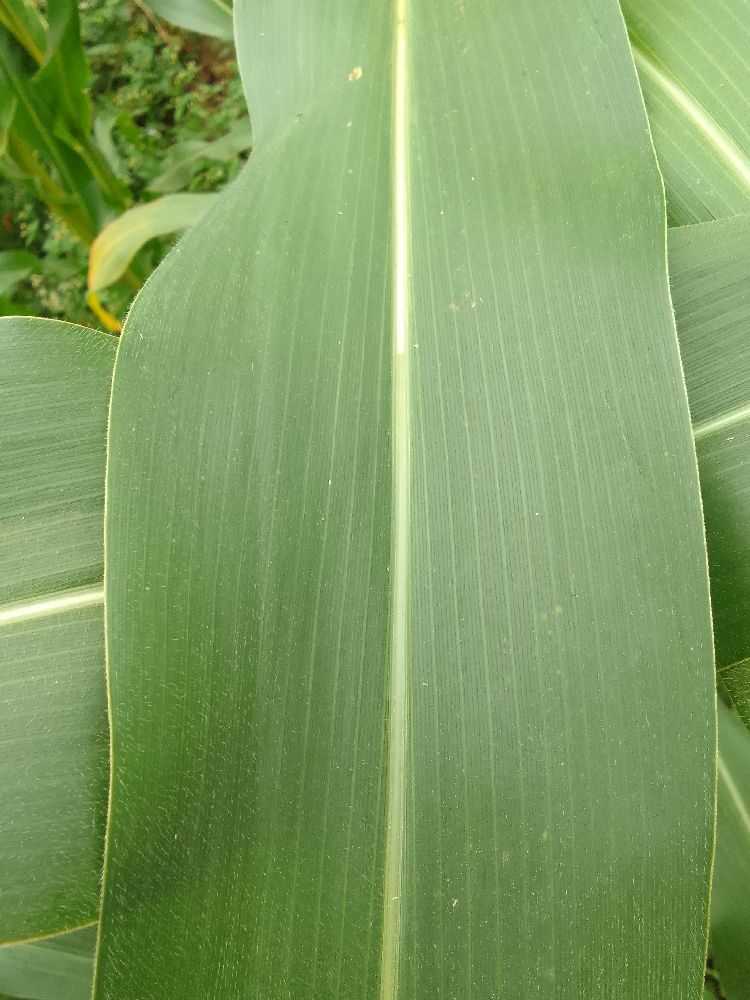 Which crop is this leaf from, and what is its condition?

maize, healthy
